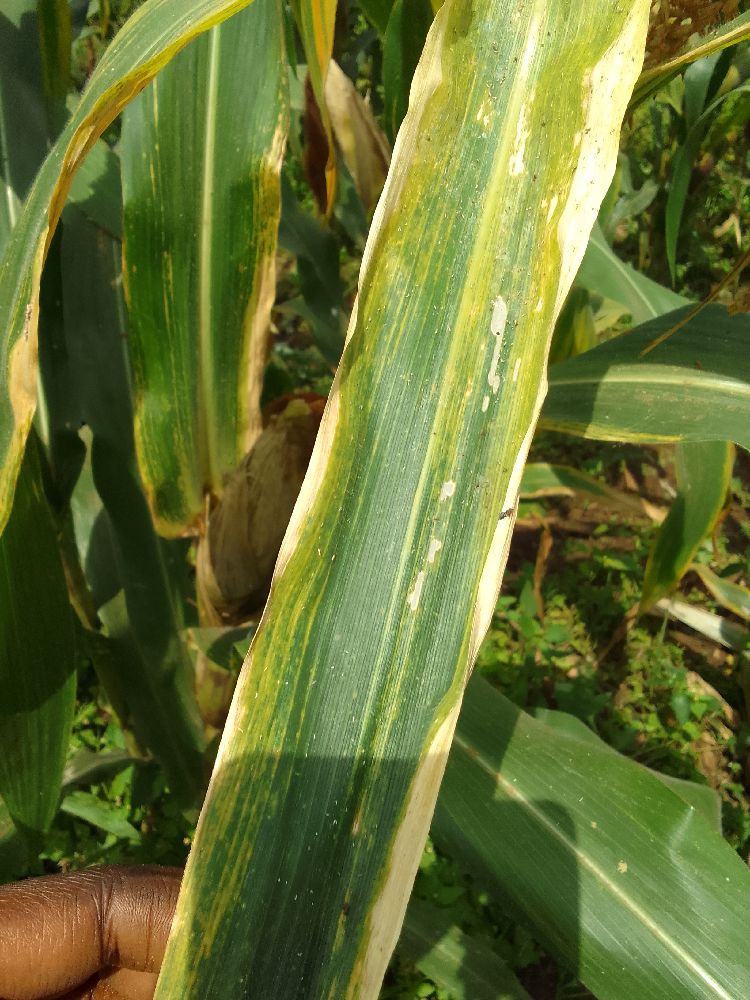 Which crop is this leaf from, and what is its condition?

maize, maize lethal necrosis
